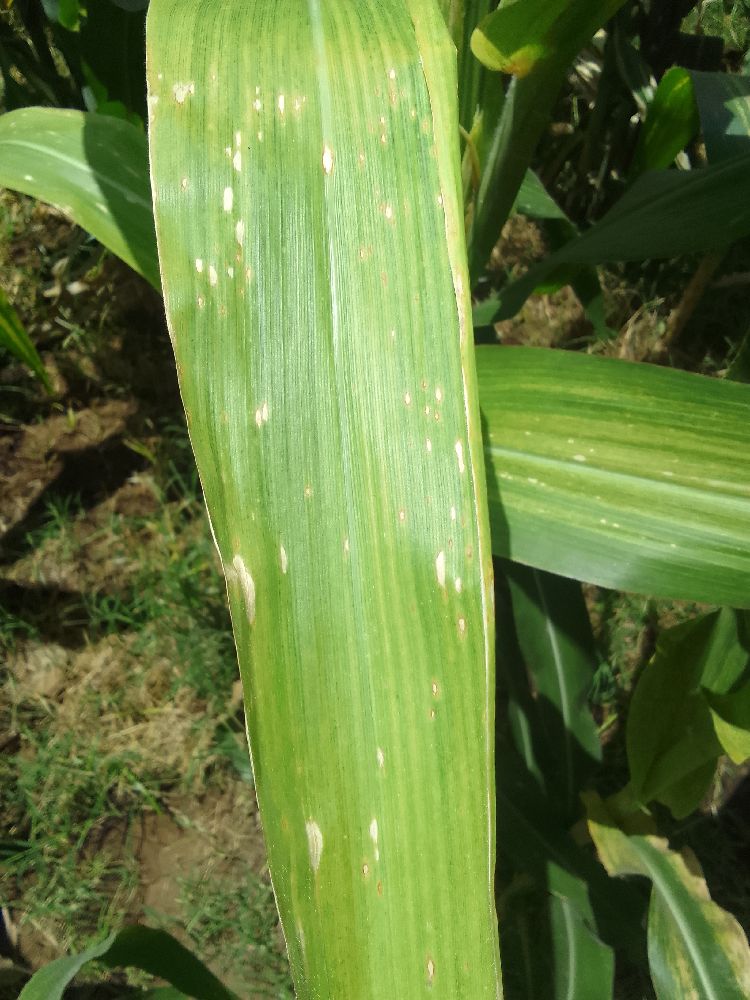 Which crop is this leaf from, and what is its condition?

maize, maize lethal necrosis
